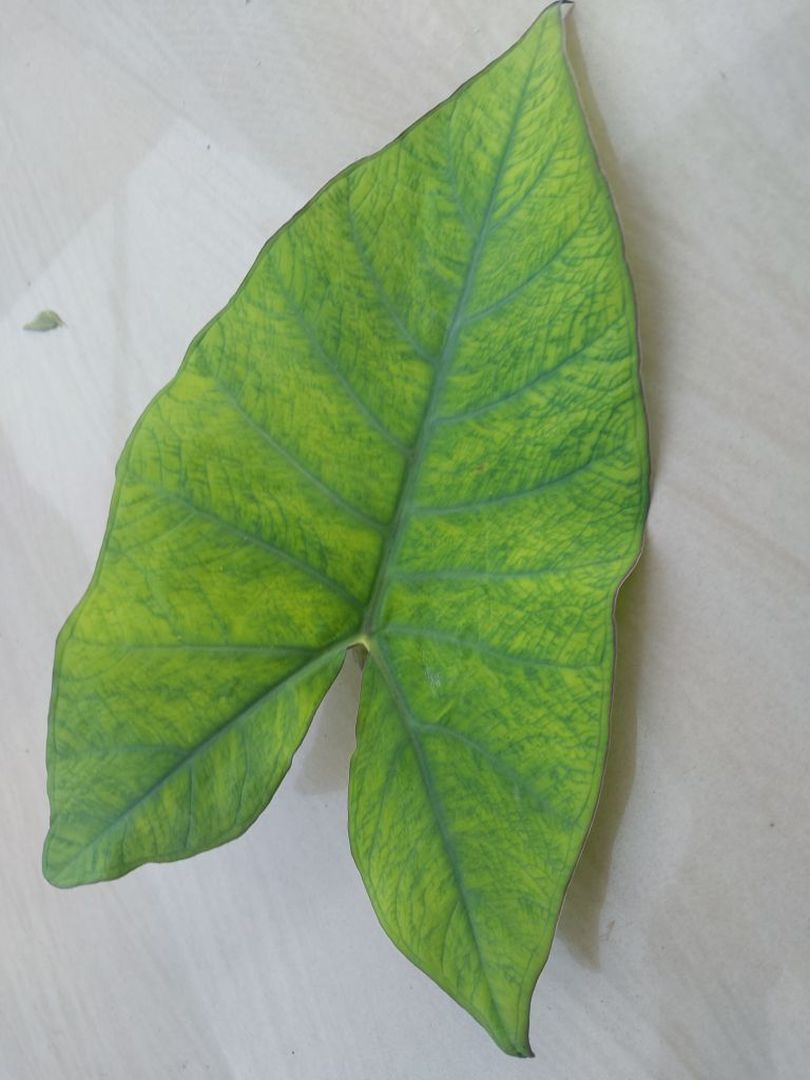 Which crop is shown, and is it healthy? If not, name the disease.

taro, mosaic
